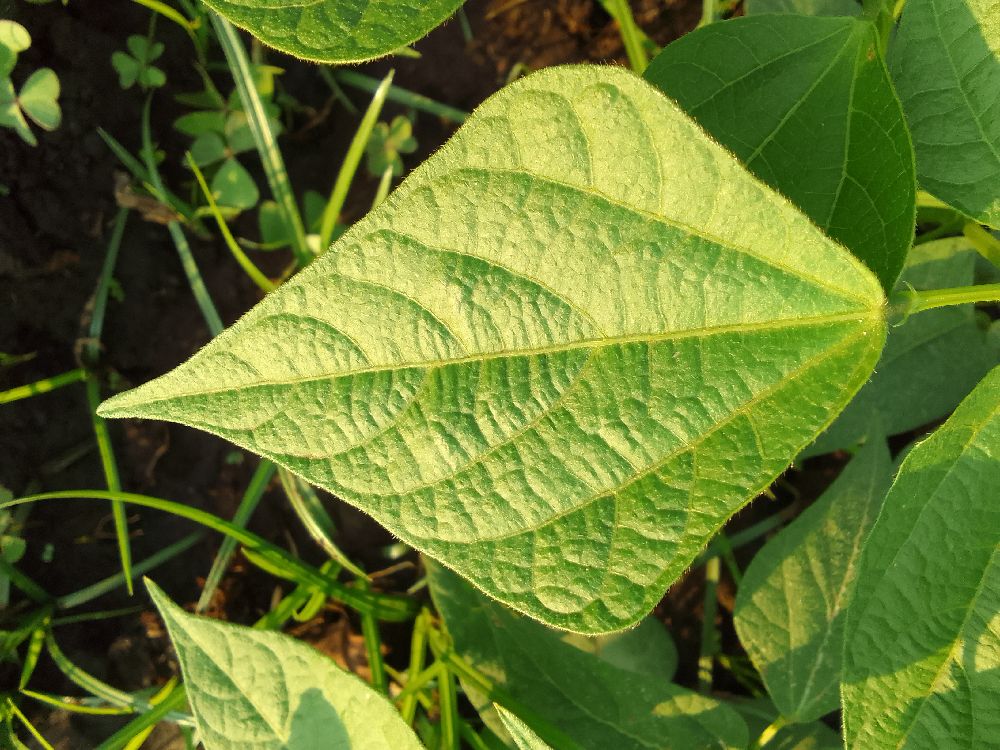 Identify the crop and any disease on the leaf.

common bean, healthy
